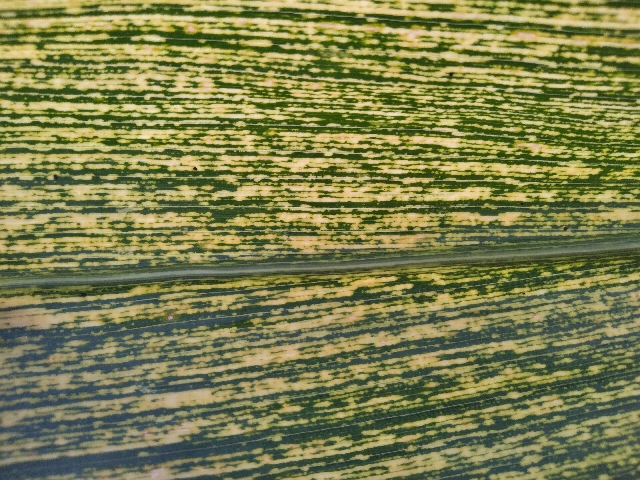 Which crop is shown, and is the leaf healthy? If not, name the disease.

maize, maize streak virus
